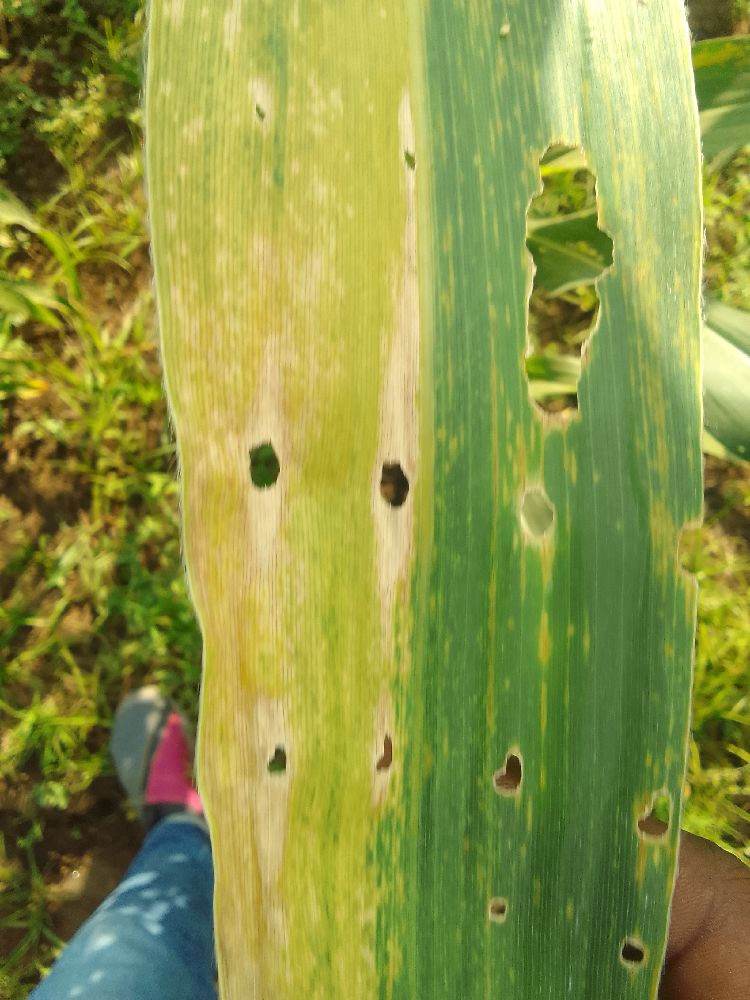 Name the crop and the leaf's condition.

maize, maize lethal necrosis
